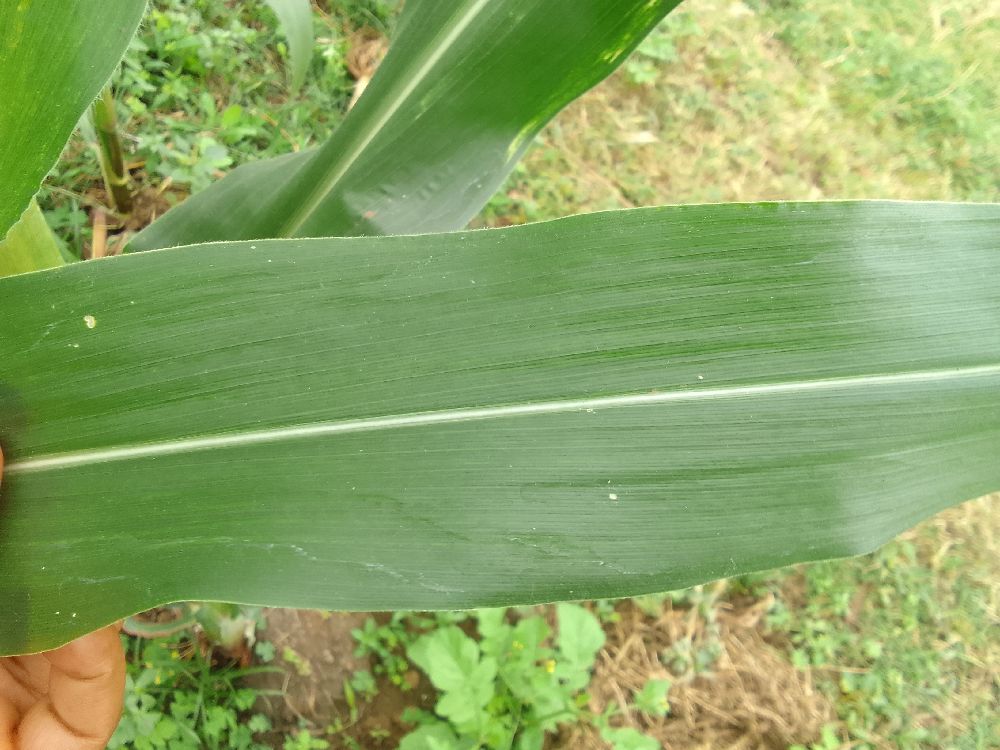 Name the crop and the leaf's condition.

maize, healthy
